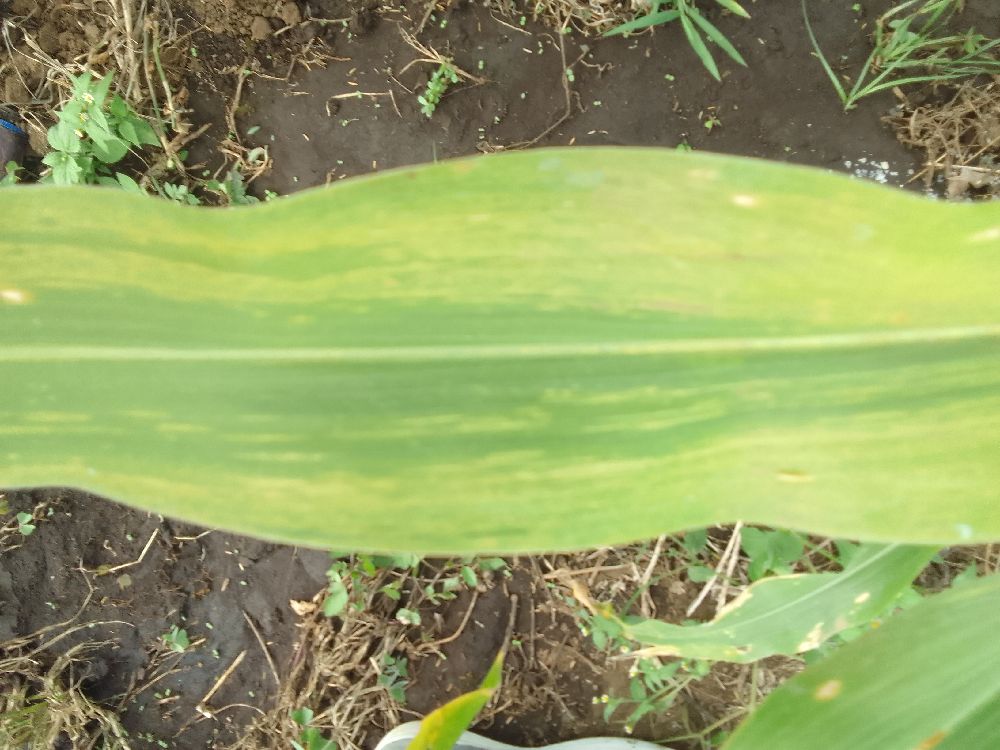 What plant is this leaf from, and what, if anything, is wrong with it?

maize, maize lethal necrosis
